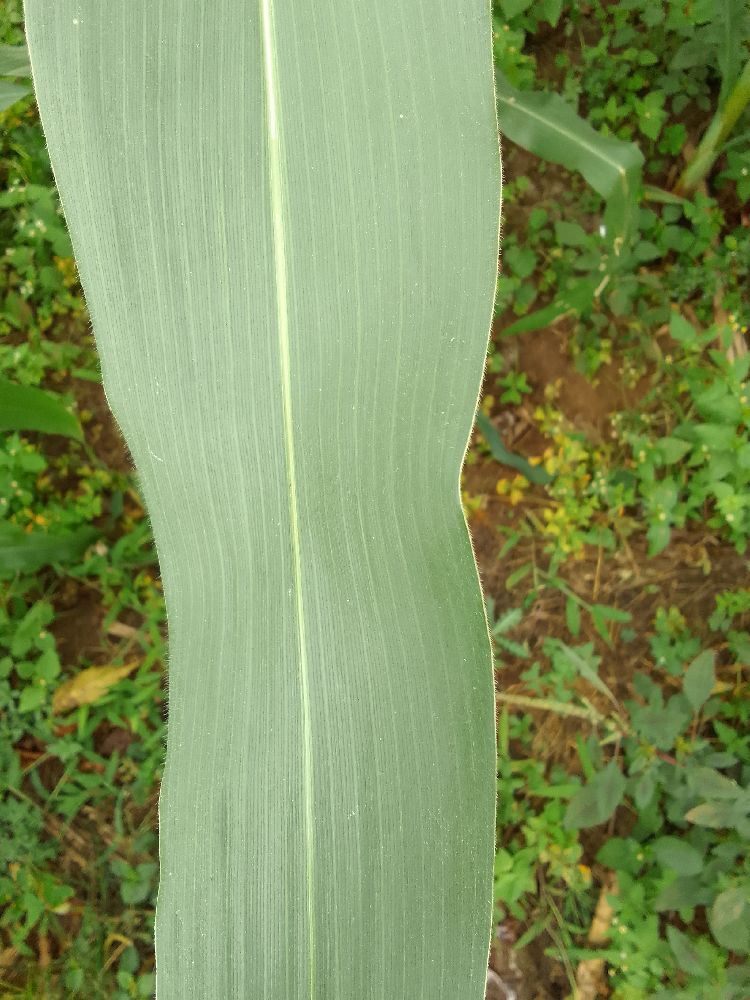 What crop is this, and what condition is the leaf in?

maize, healthy
